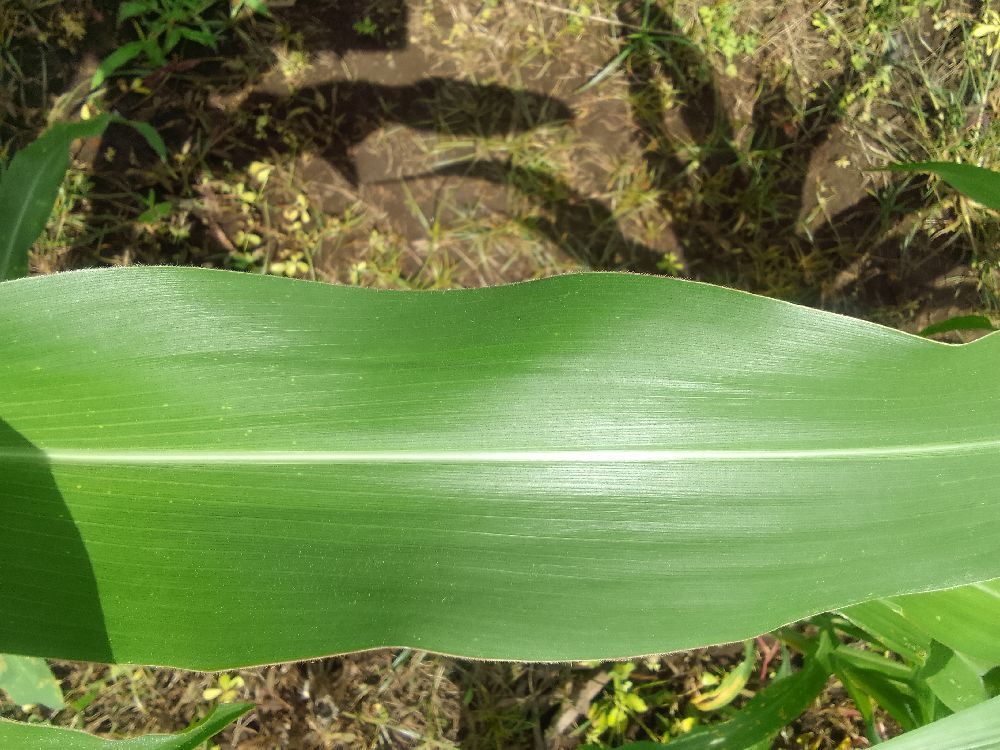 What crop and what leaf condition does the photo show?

maize, healthy
